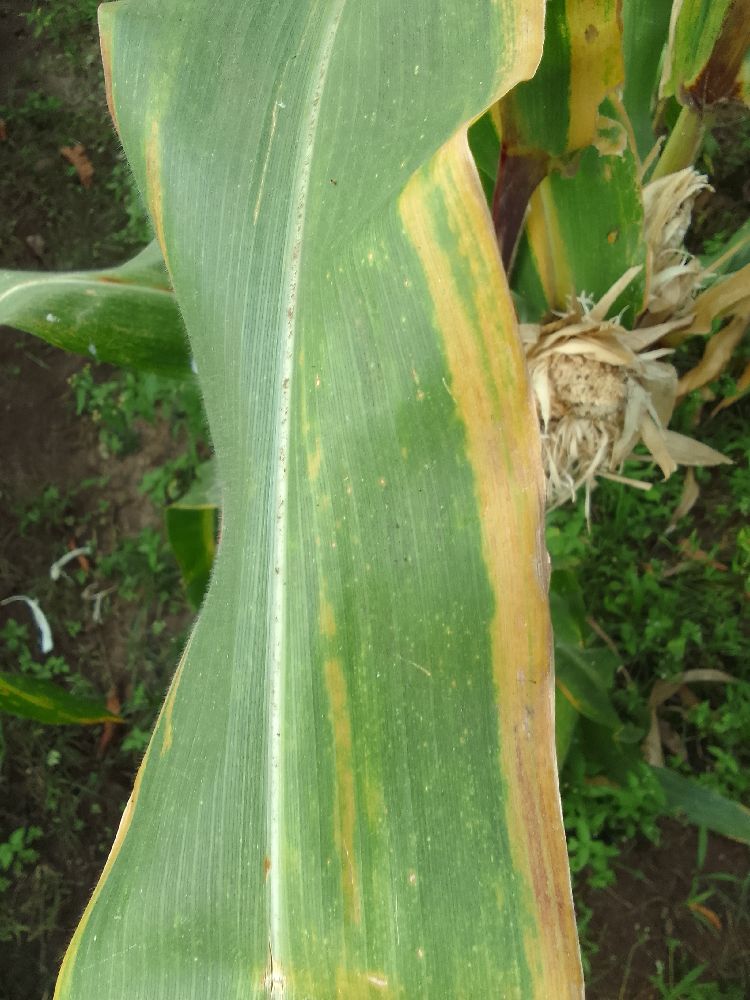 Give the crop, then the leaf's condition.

maize, maize lethal necrosis
